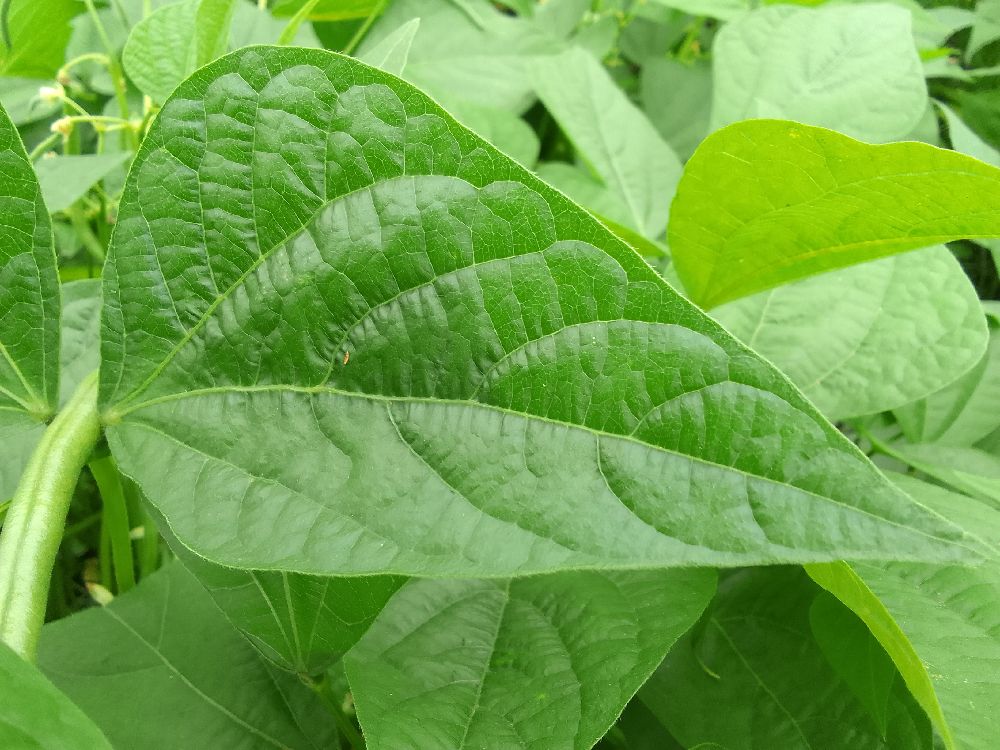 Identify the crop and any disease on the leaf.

common bean, healthy
